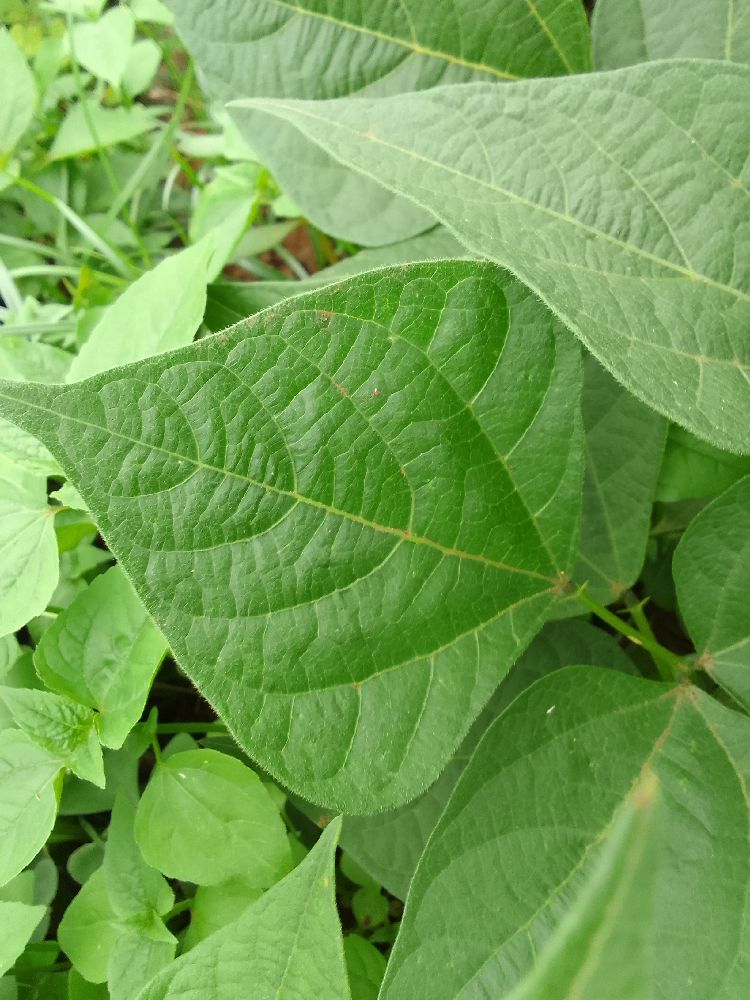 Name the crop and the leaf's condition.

common bean, healthy
